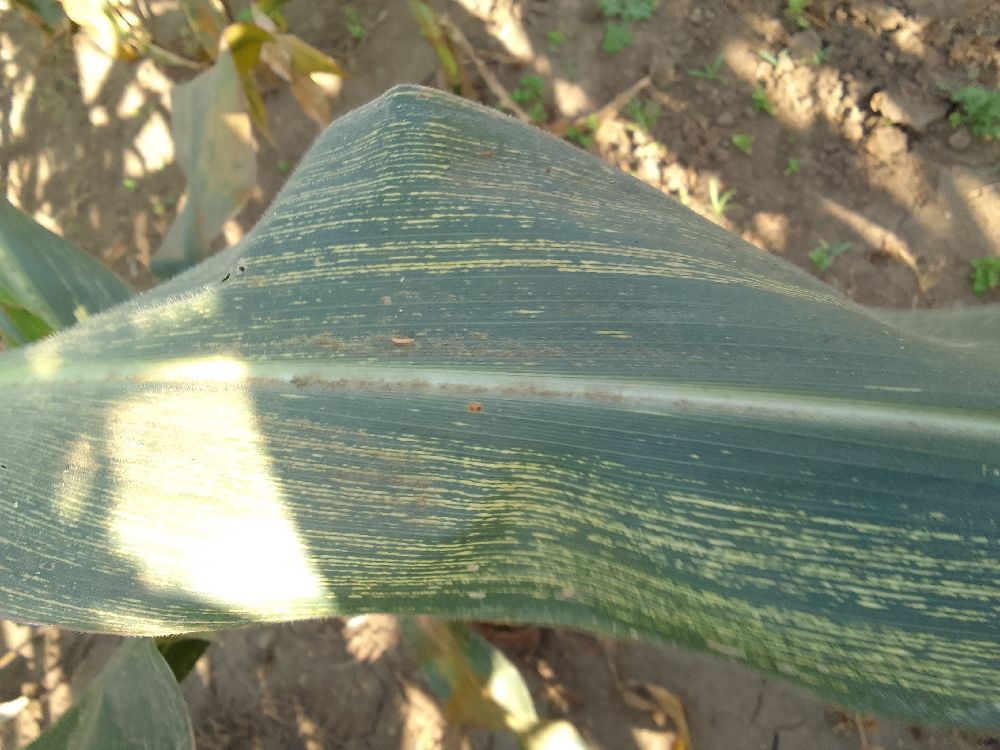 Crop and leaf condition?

maize, maize streak virus
